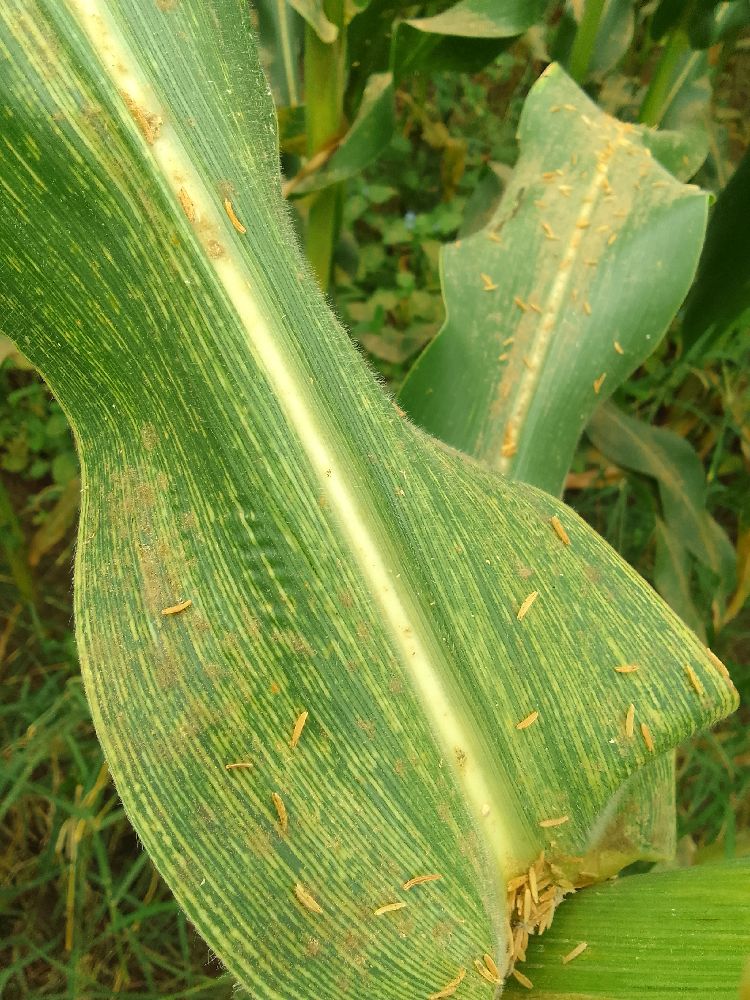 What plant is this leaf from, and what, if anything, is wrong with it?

maize, maize streak virus
